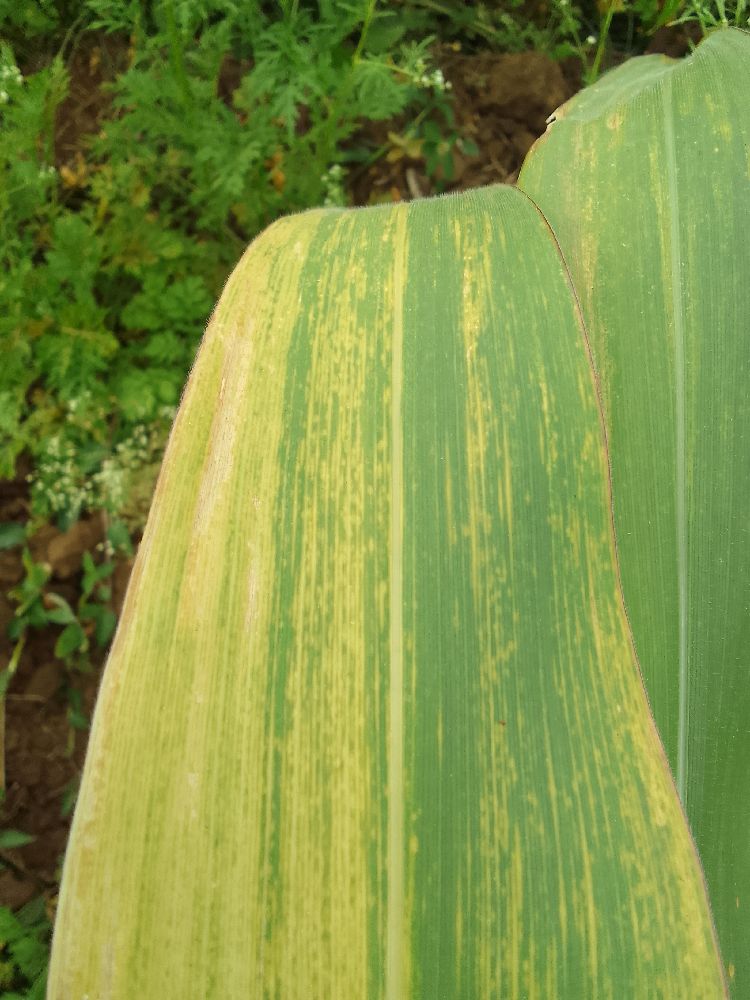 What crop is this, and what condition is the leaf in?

maize, maize lethal necrosis
